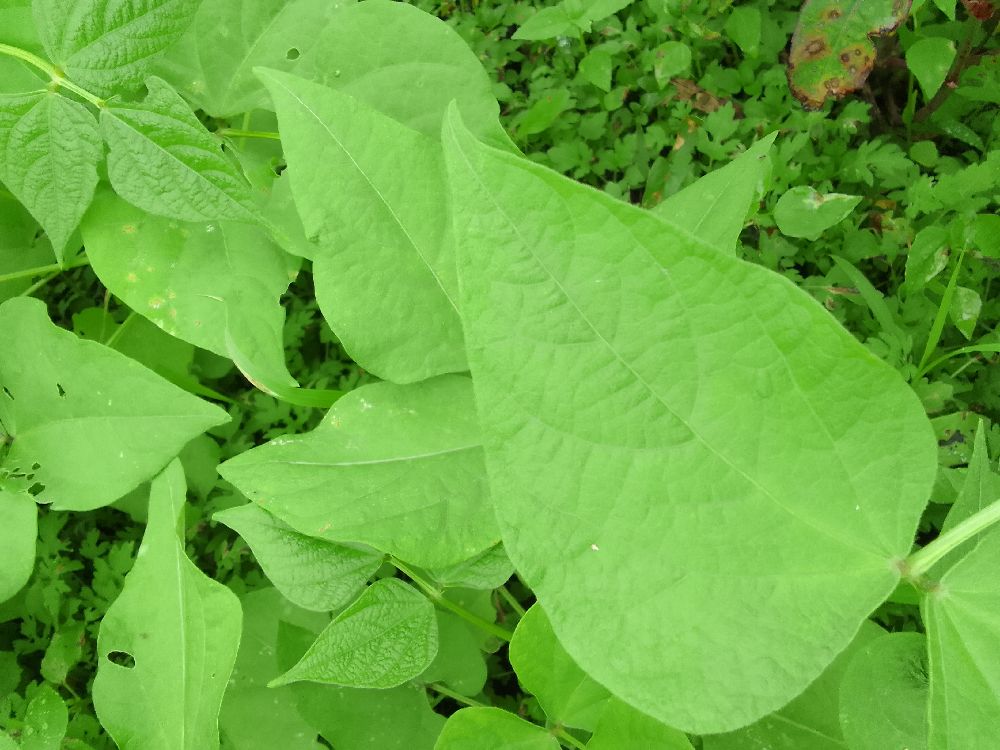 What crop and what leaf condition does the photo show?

common bean, healthy
